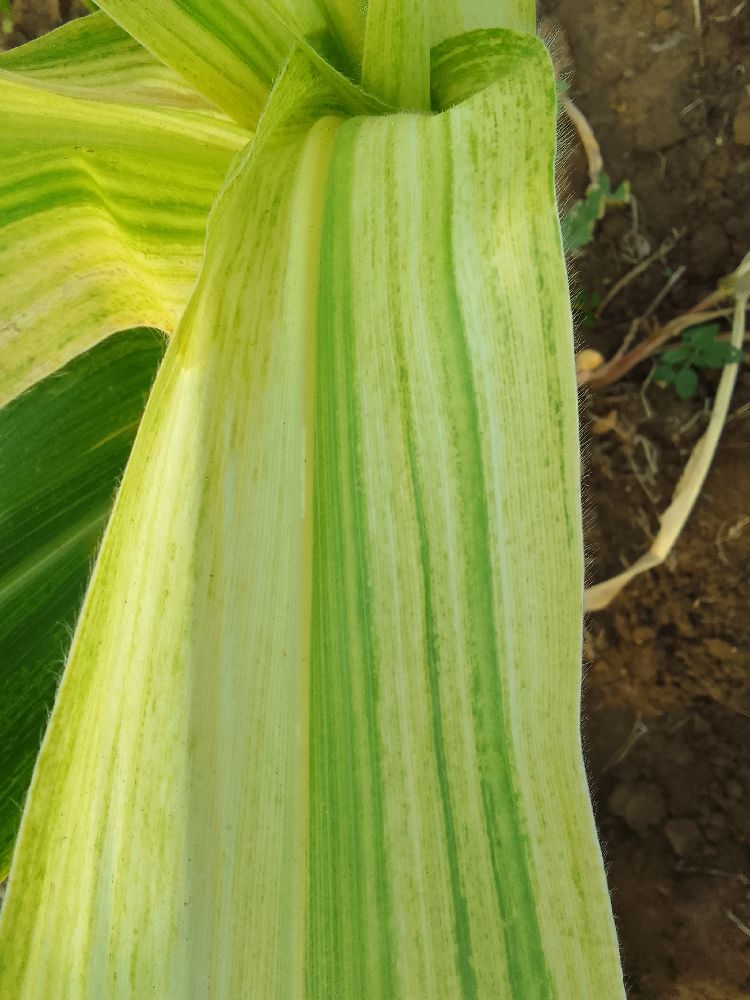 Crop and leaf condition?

maize, maize lethal necrosis
